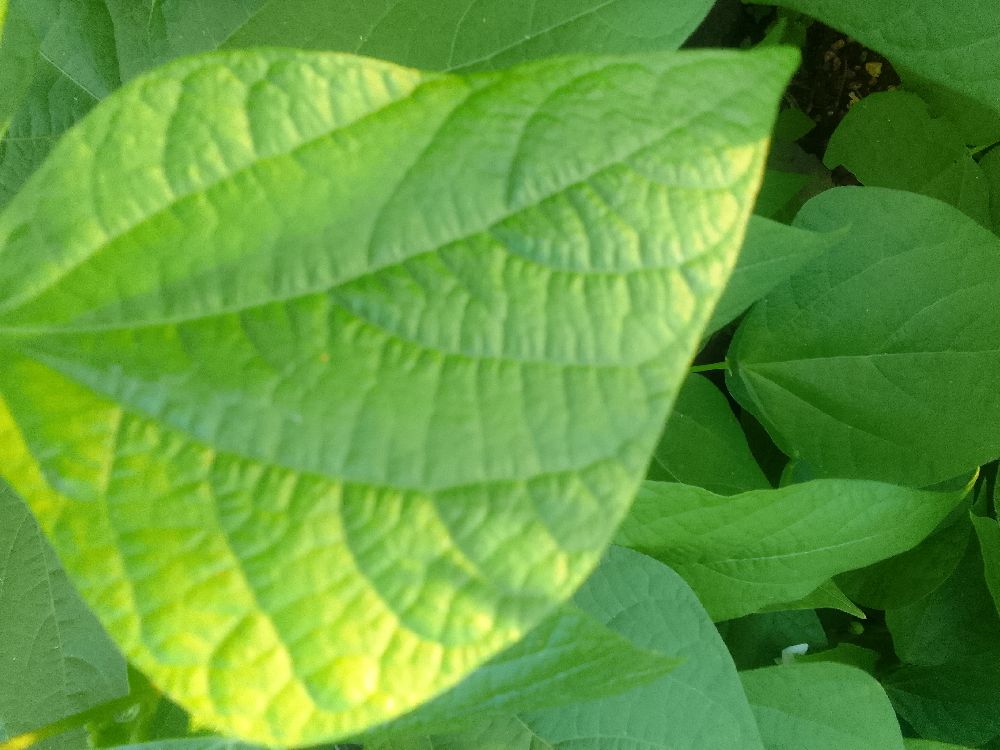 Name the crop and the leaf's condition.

common bean, healthy
